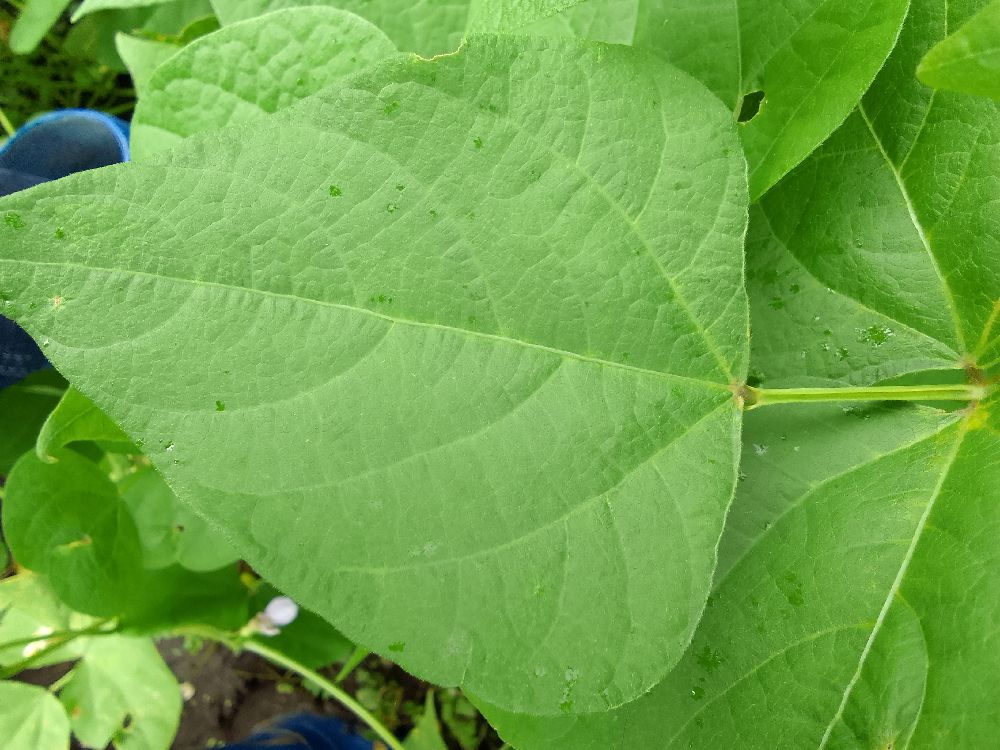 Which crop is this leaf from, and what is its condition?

common bean, healthy
